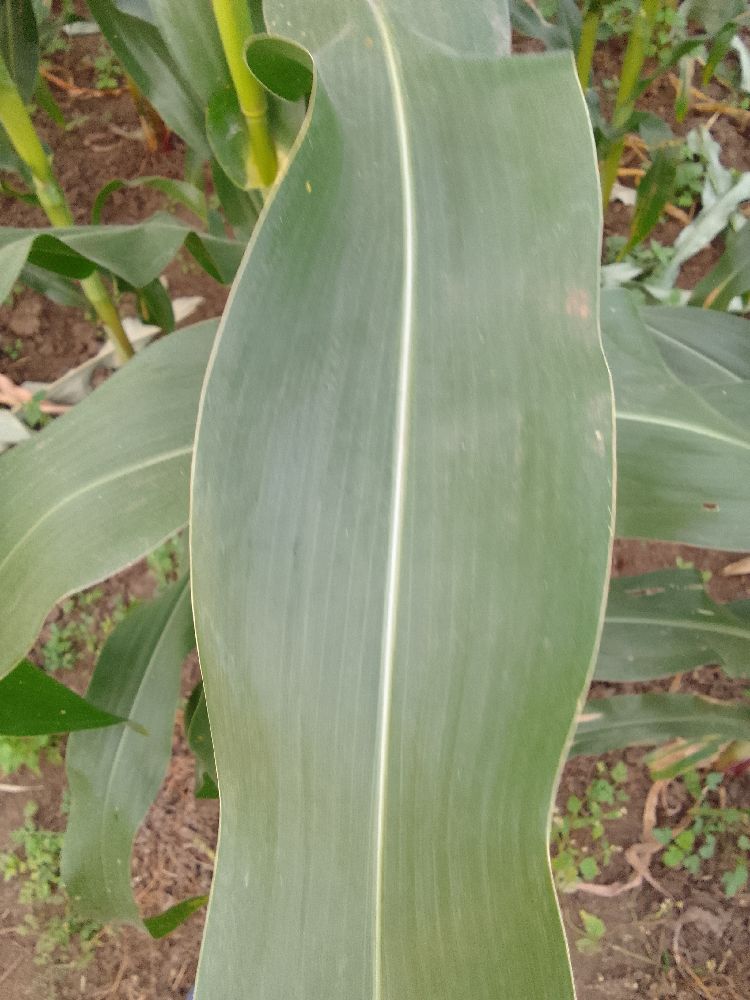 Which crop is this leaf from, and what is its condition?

maize, healthy
